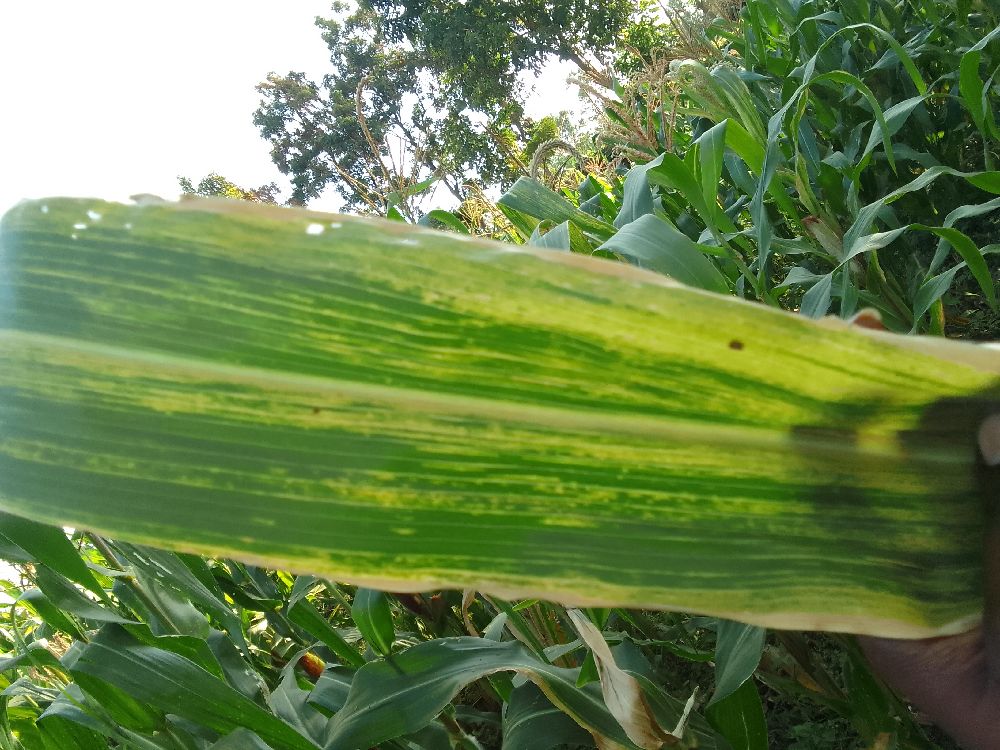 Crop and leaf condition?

maize, maize lethal necrosis
